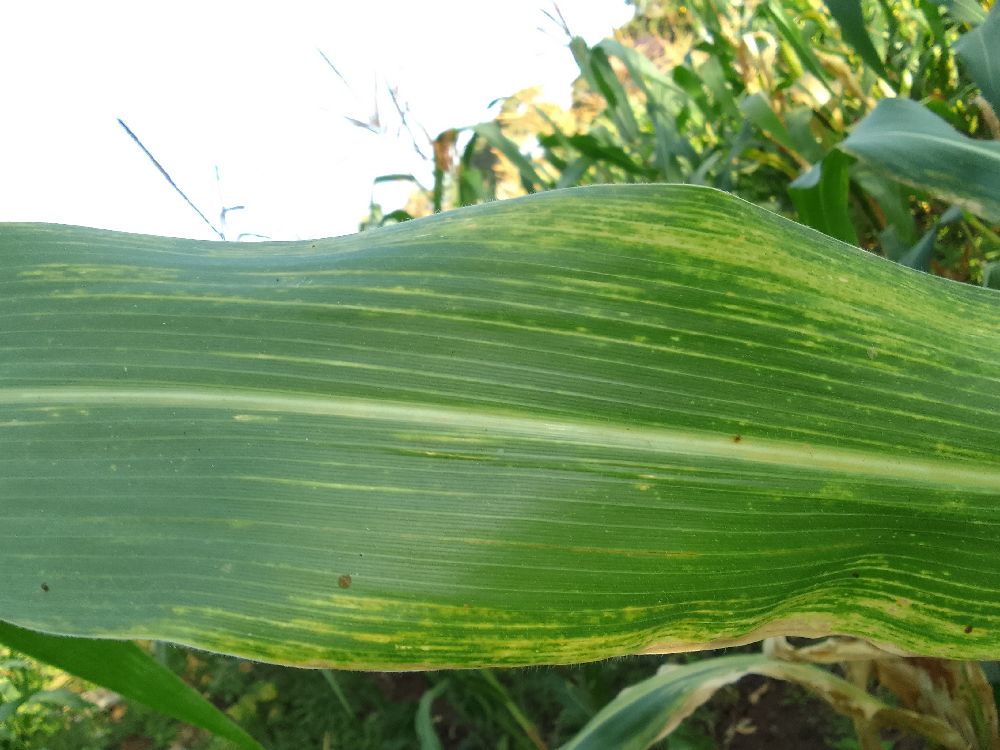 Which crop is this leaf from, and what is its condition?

maize, maize lethal necrosis
